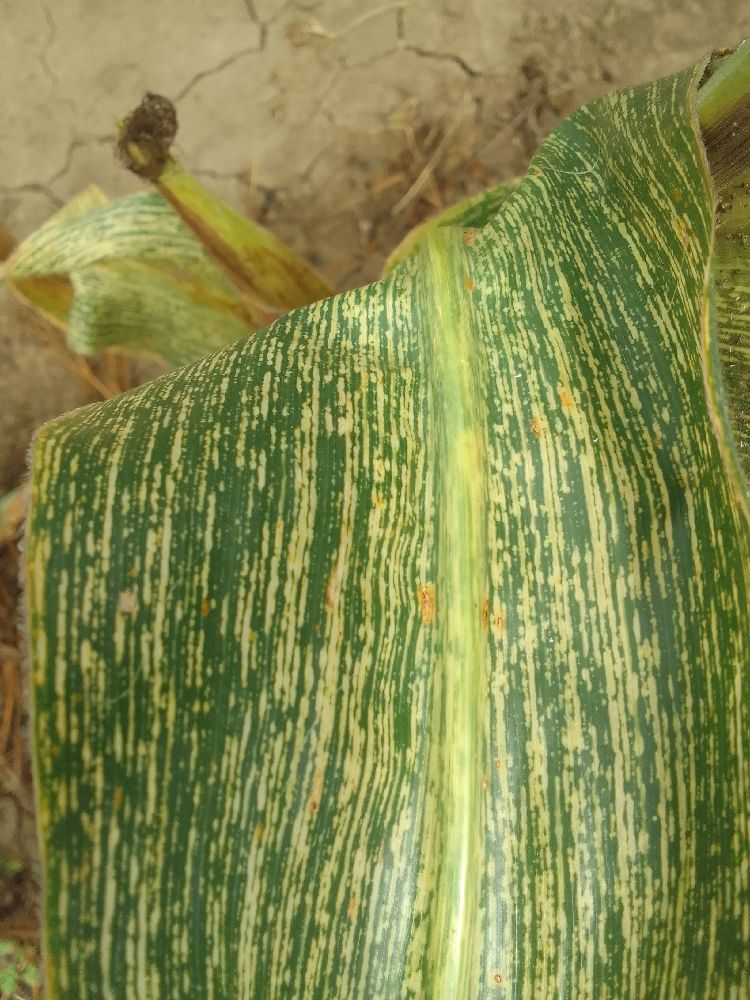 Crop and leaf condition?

maize, maize streak virus
